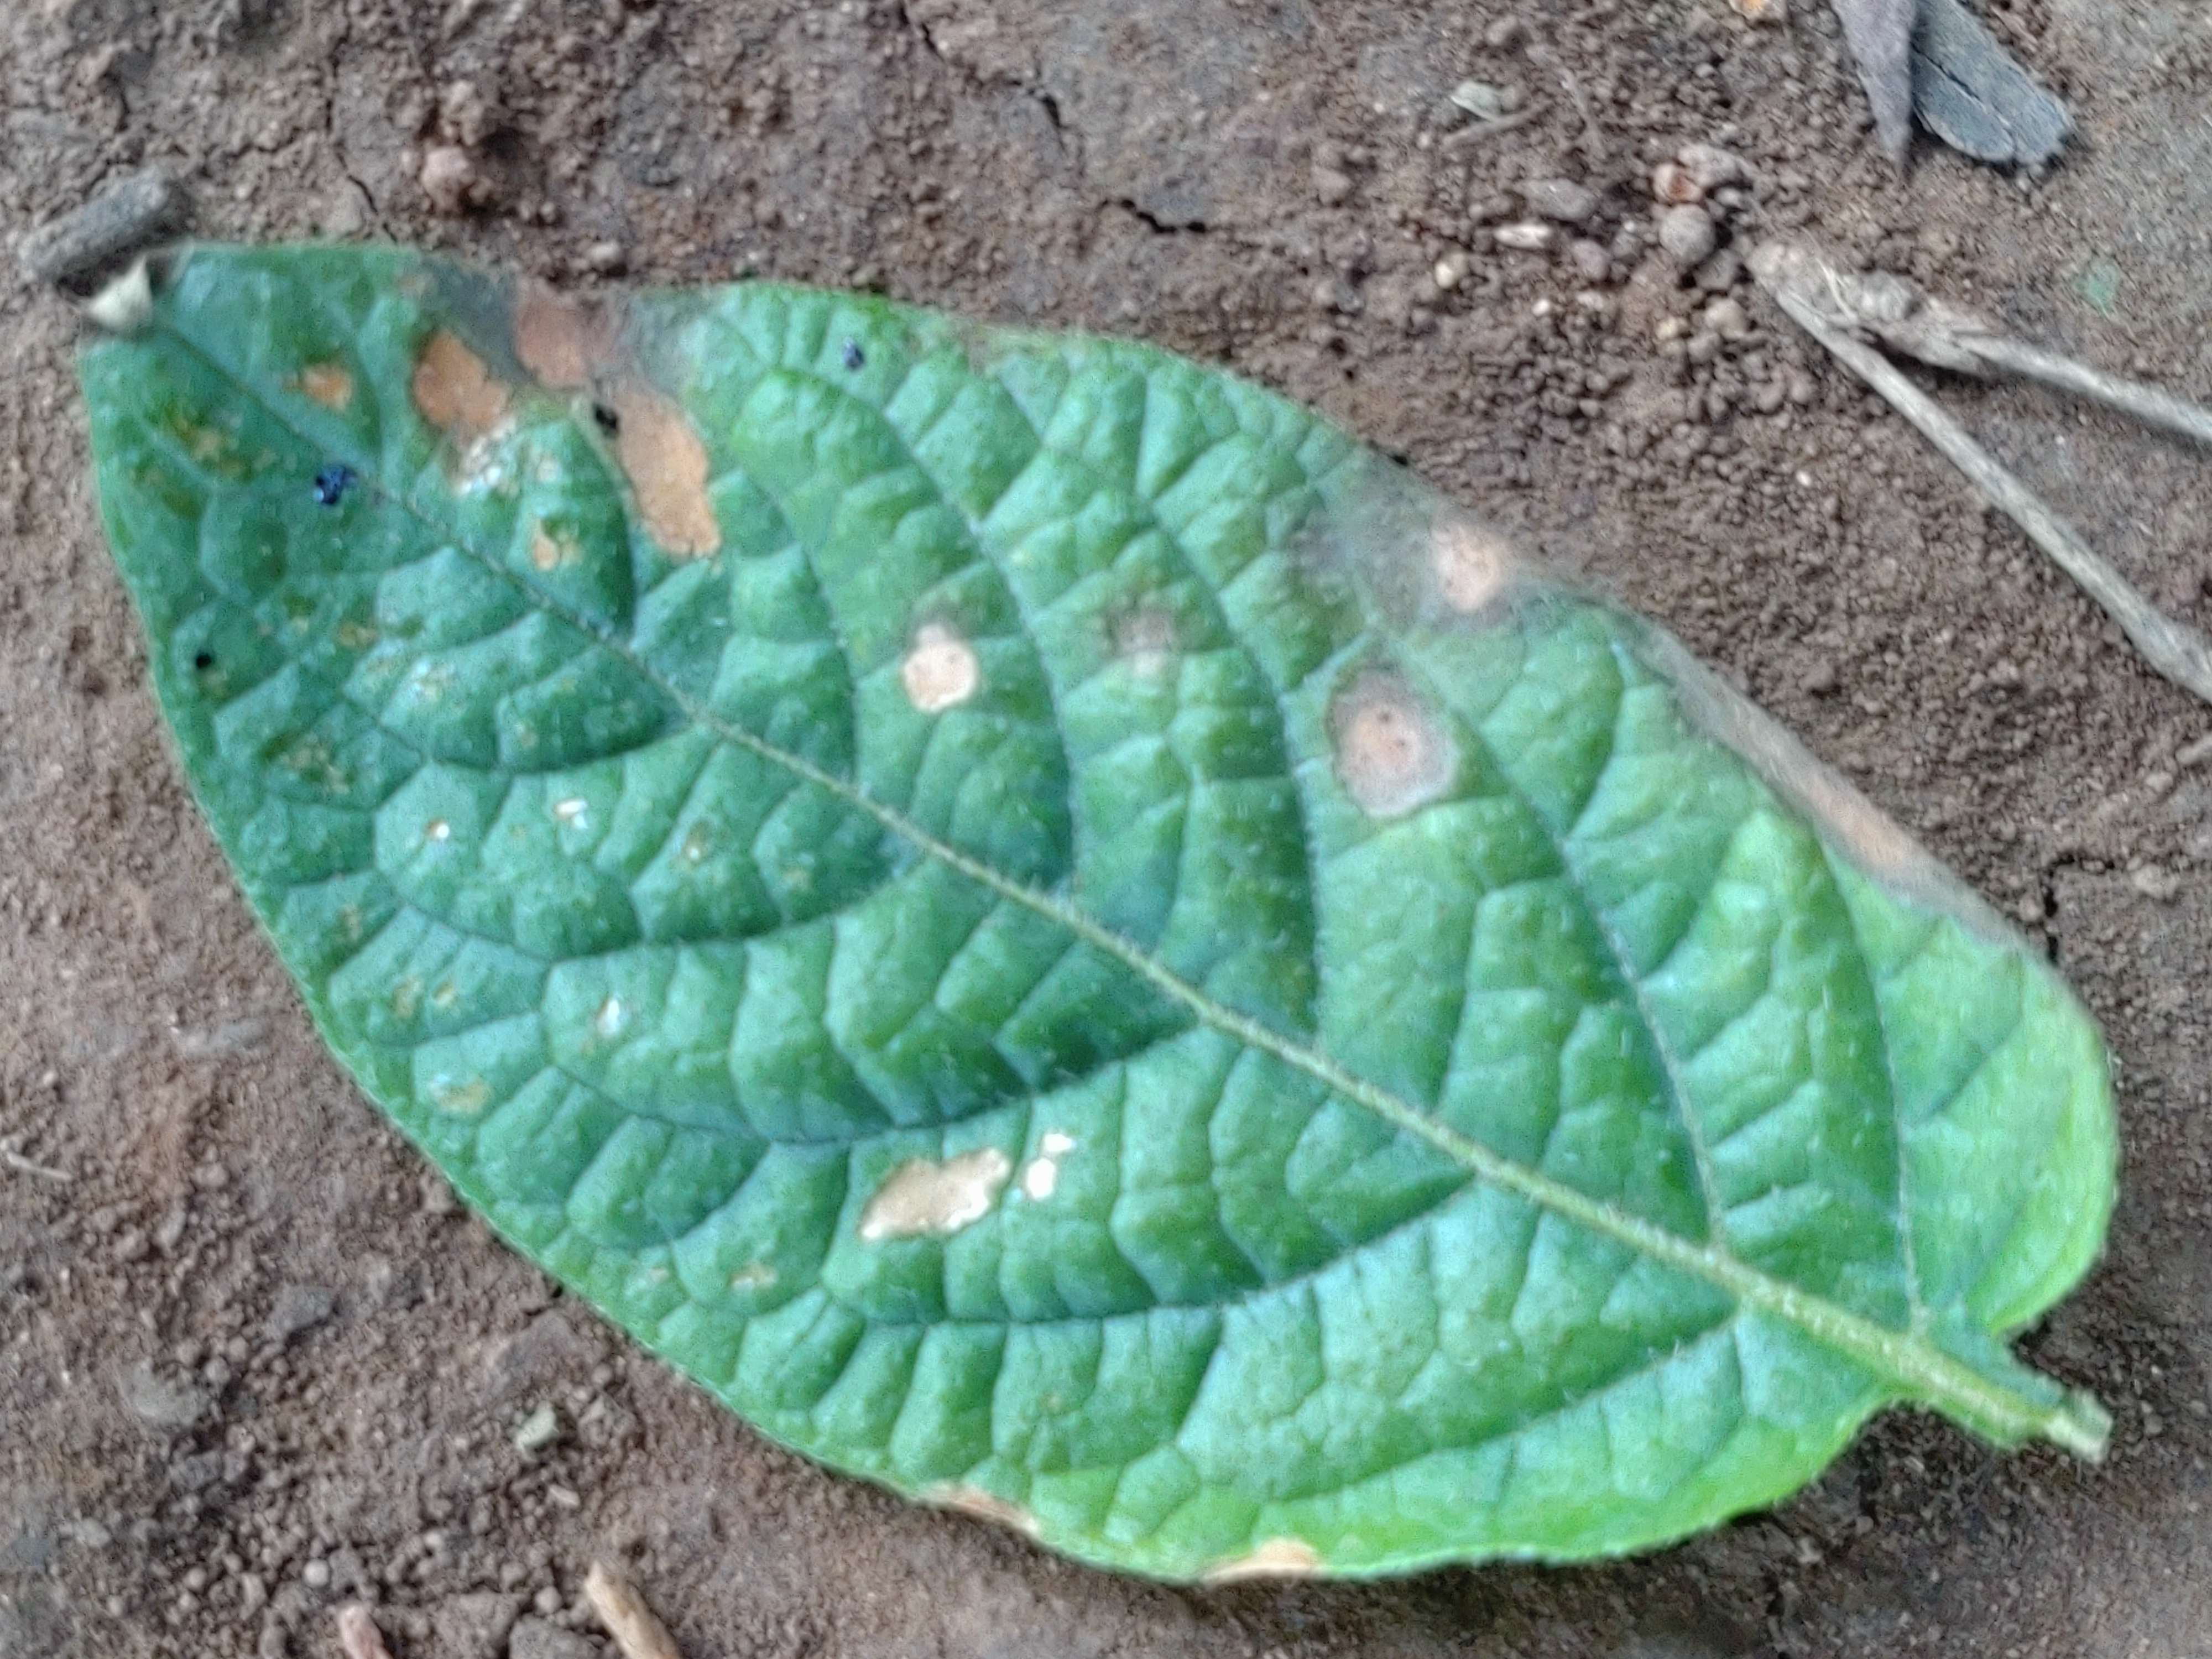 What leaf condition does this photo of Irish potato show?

early blight
